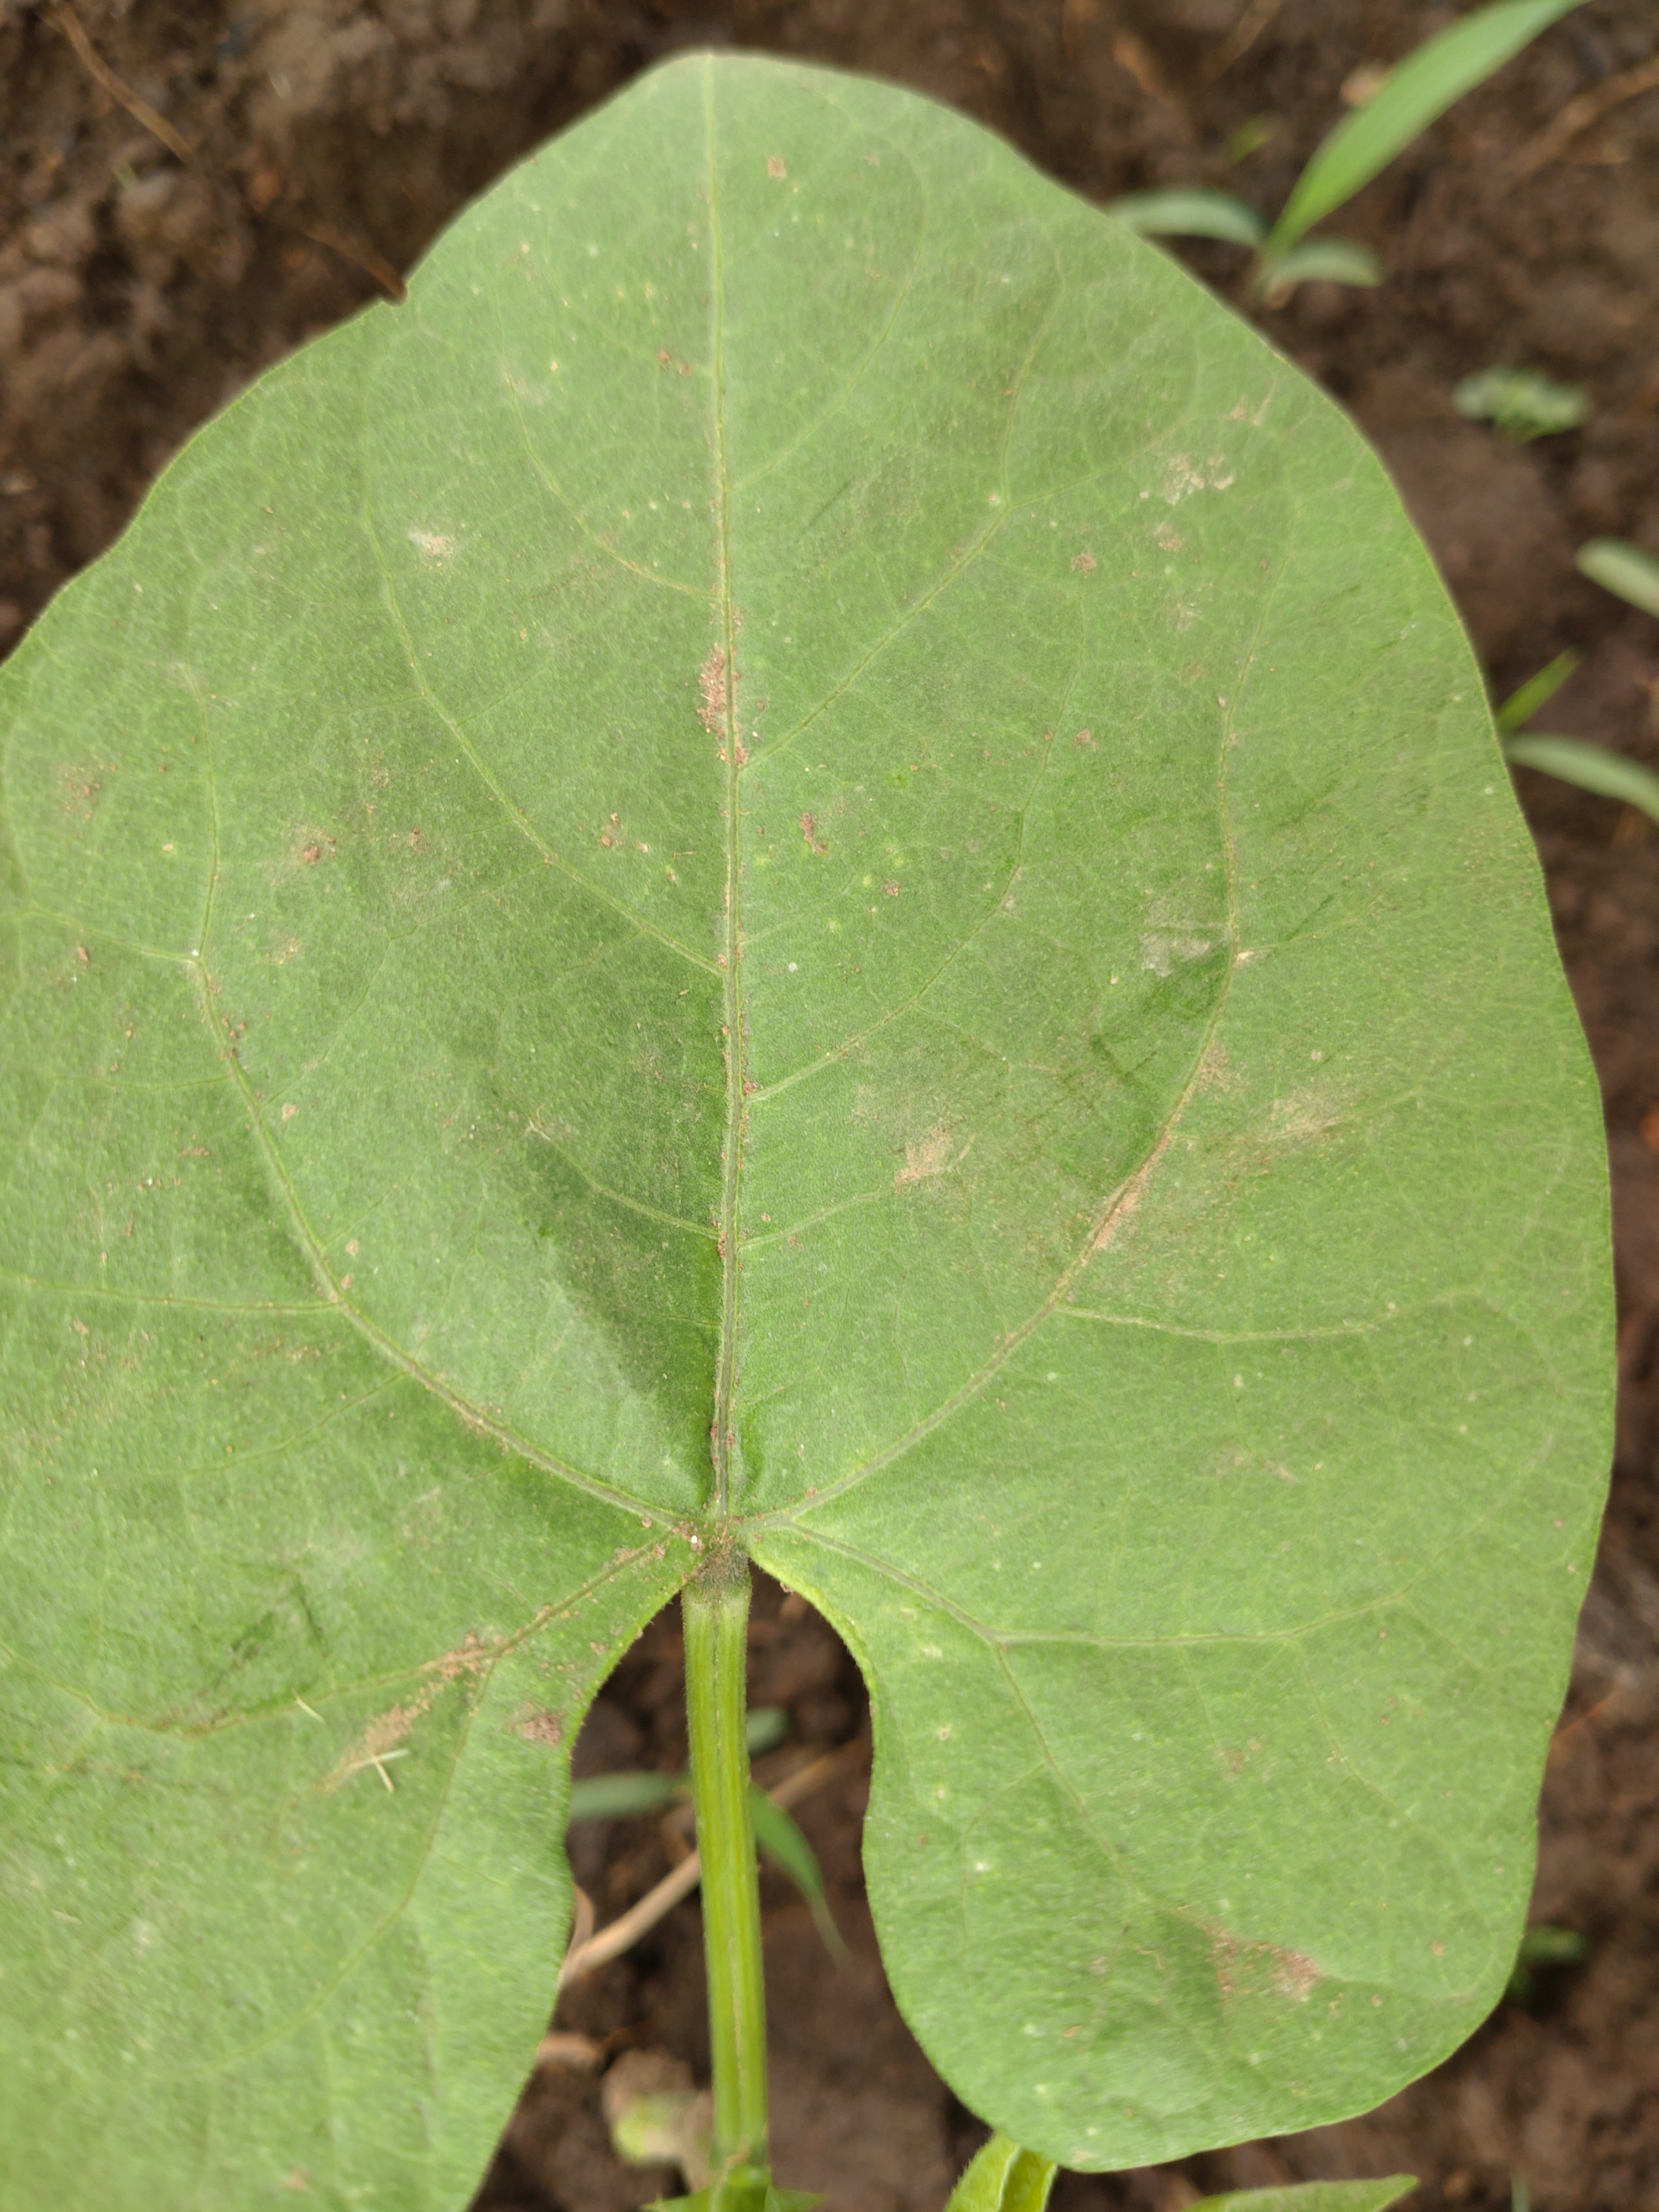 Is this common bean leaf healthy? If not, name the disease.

healthy
